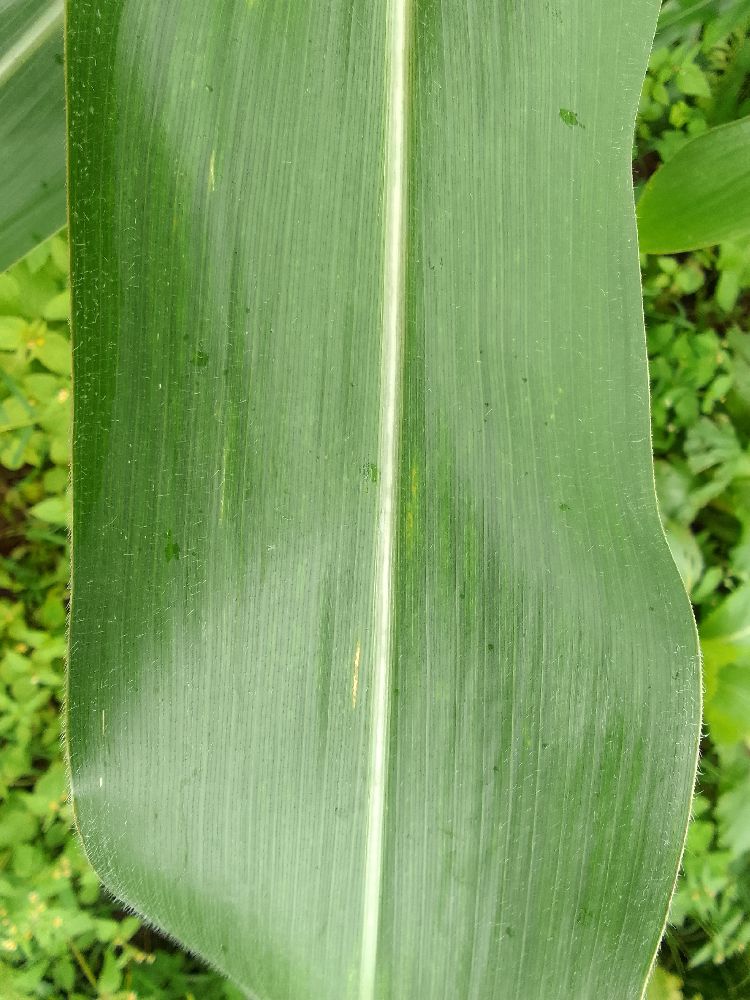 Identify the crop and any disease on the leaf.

maize, healthy
